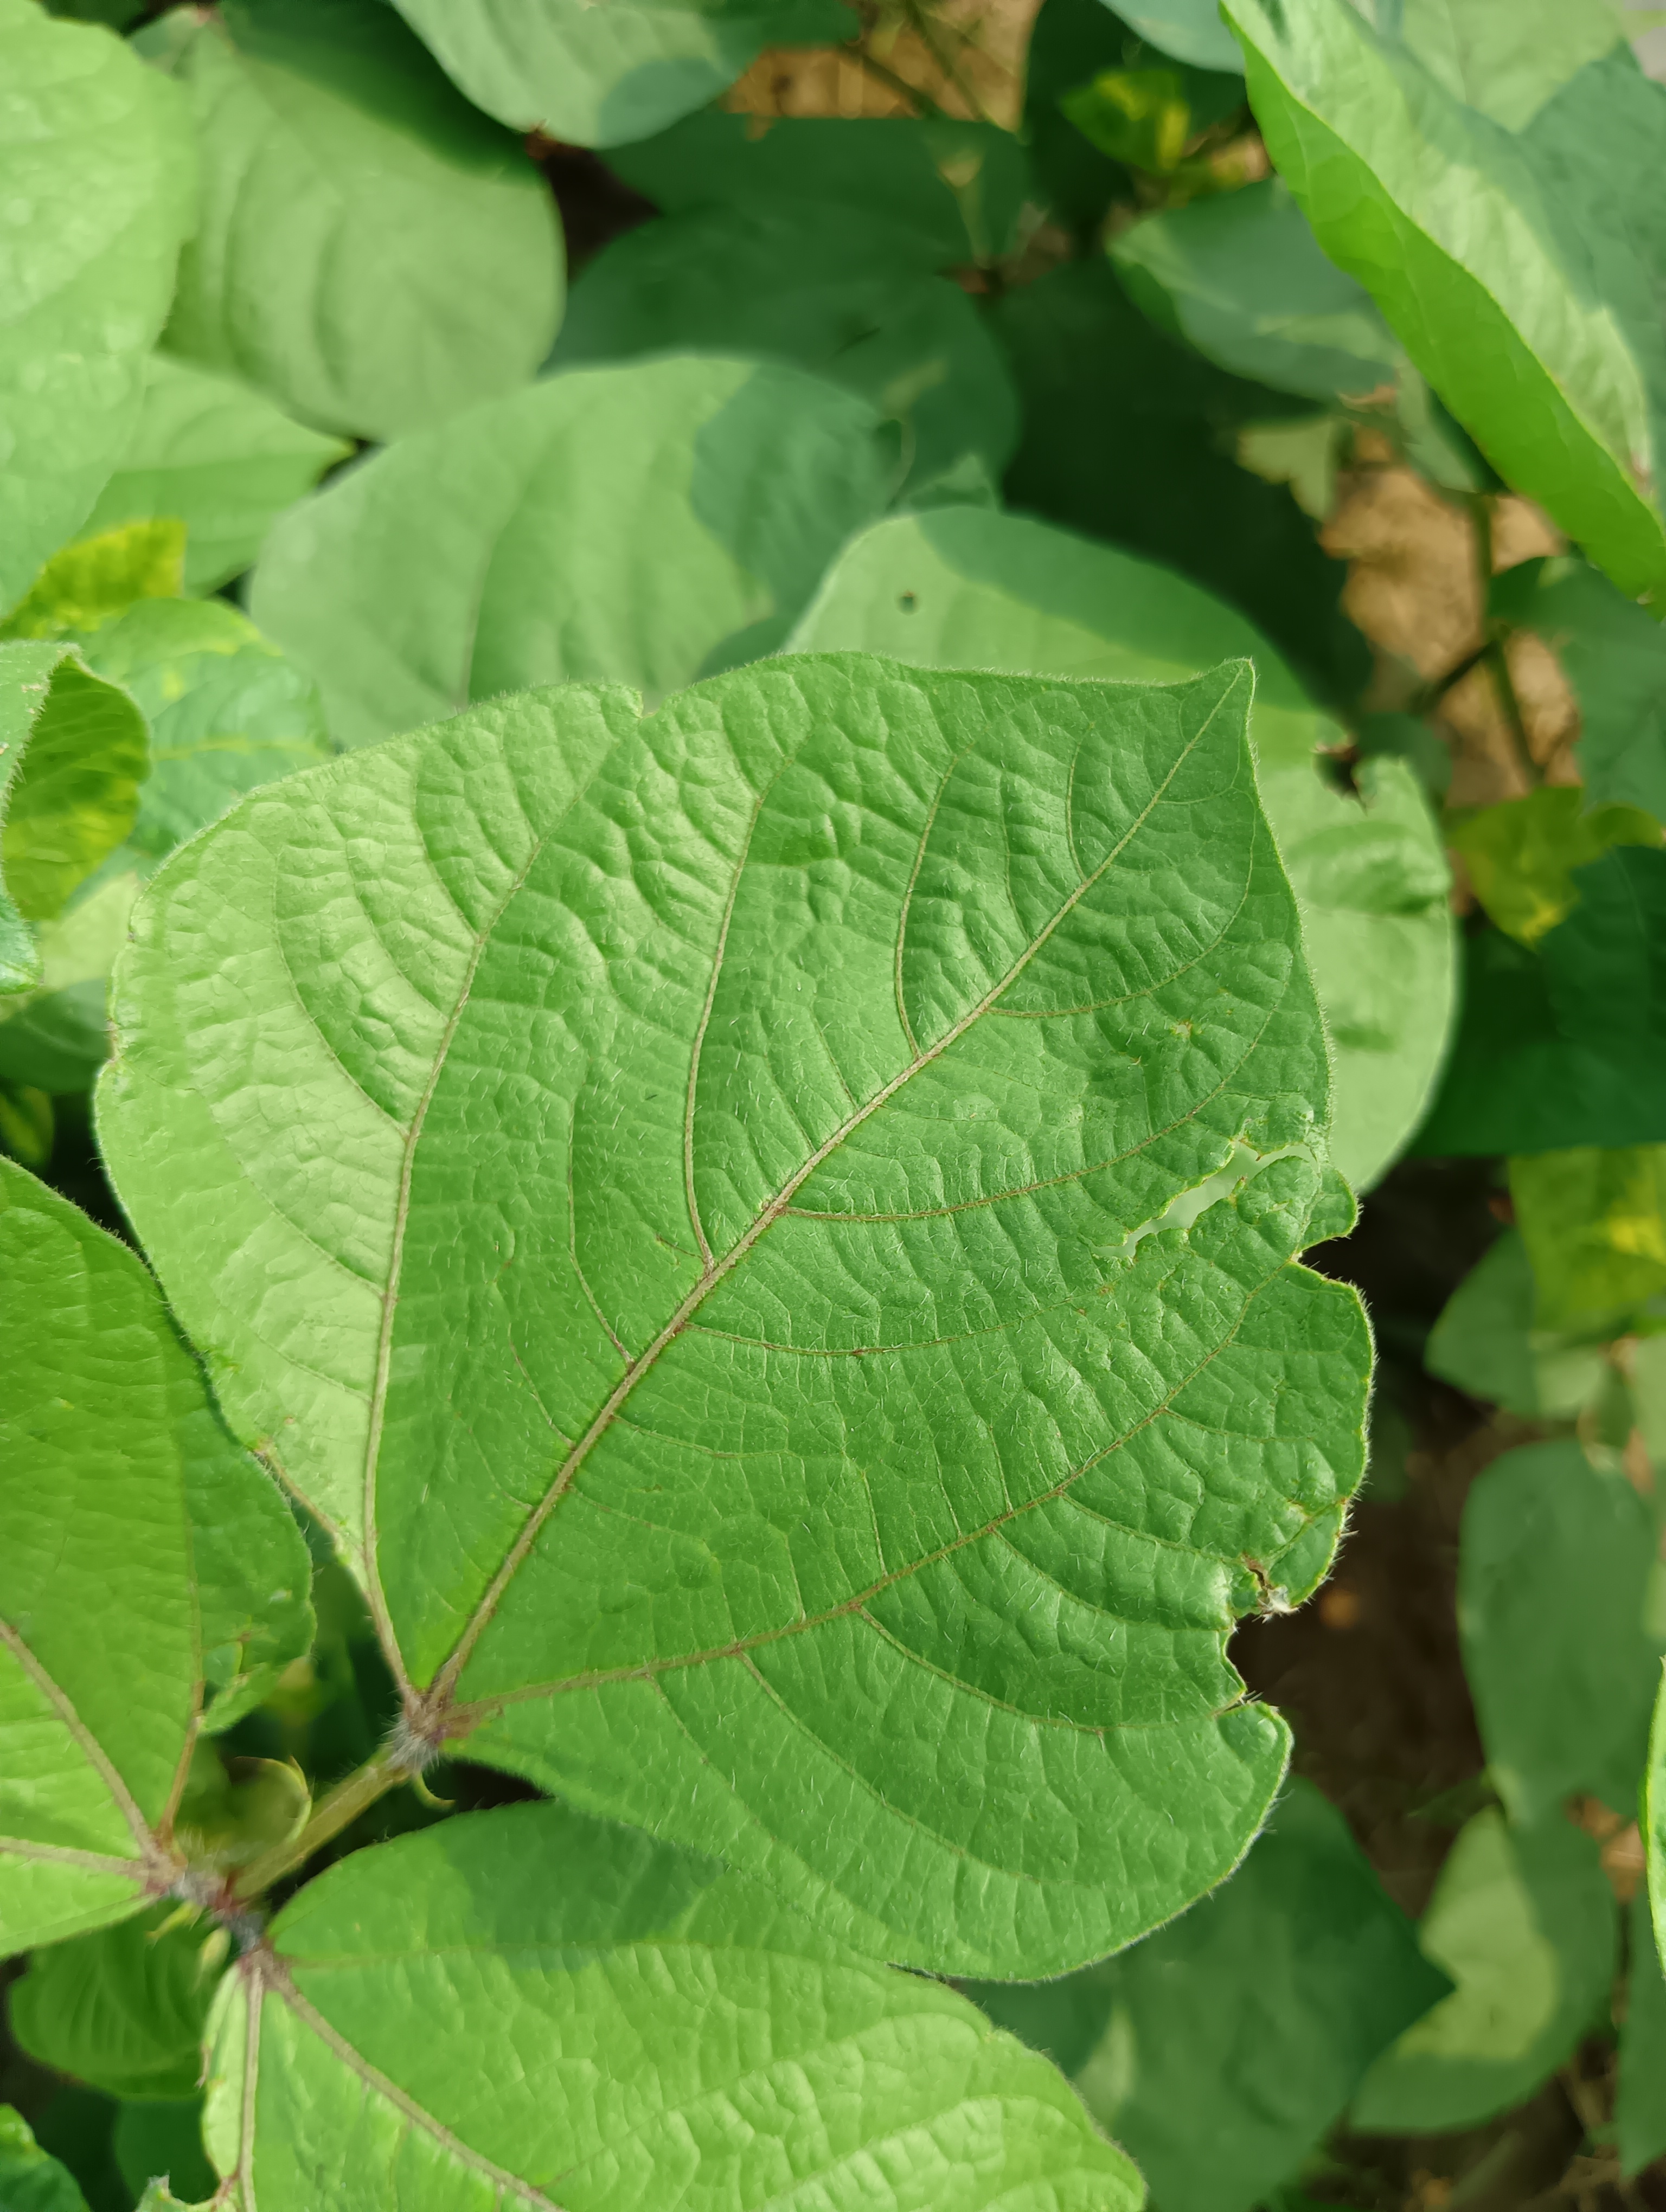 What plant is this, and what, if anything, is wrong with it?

mungbean, healthy
